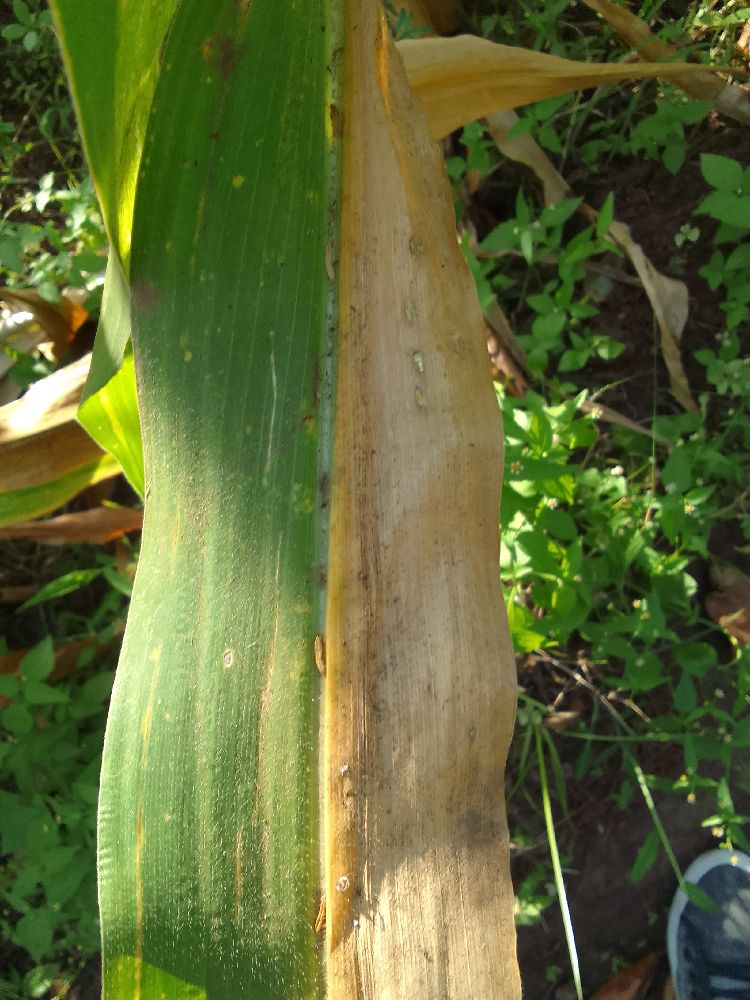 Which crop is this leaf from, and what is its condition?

maize, maize lethal necrosis
